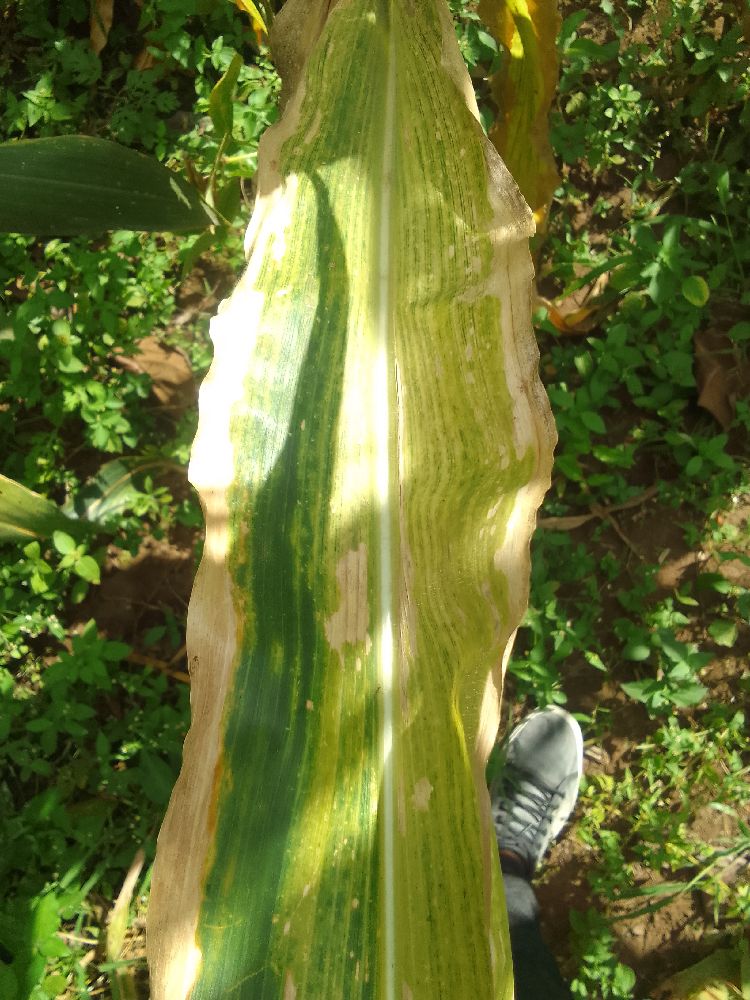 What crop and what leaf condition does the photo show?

maize, maize lethal necrosis
